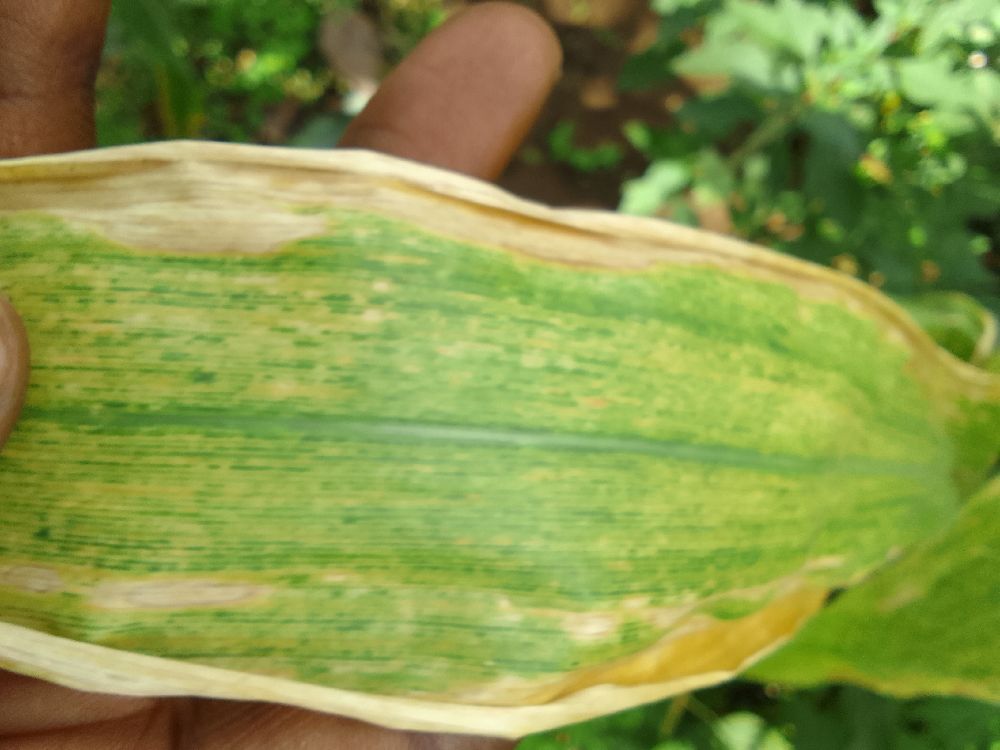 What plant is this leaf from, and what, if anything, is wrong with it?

maize, maize lethal necrosis
